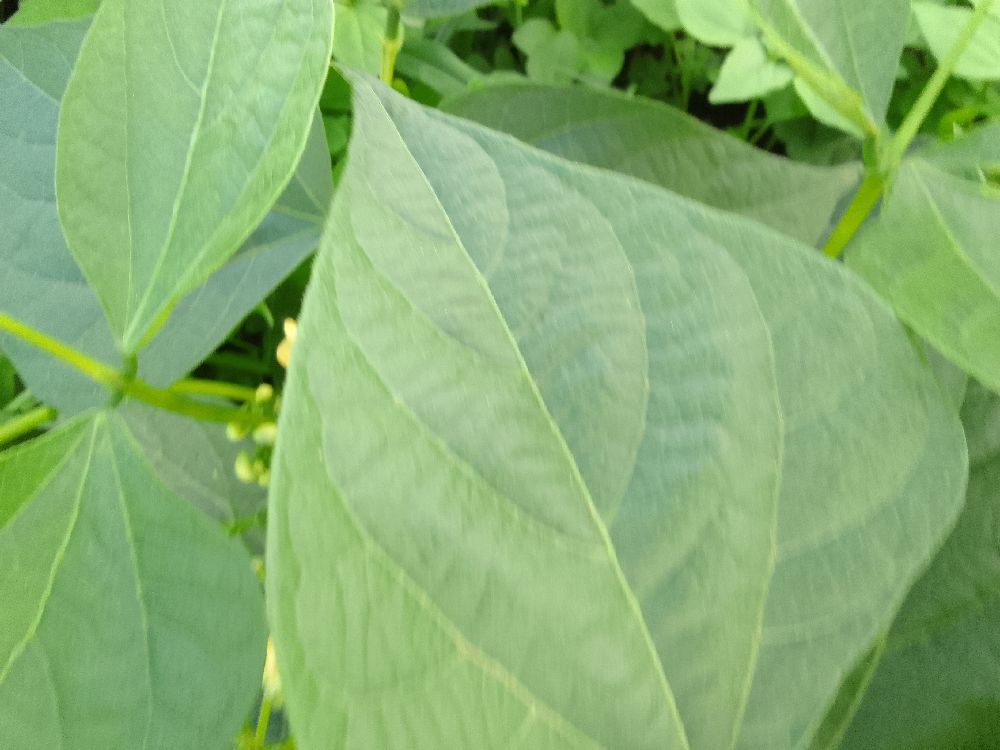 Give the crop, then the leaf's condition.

common bean, healthy
